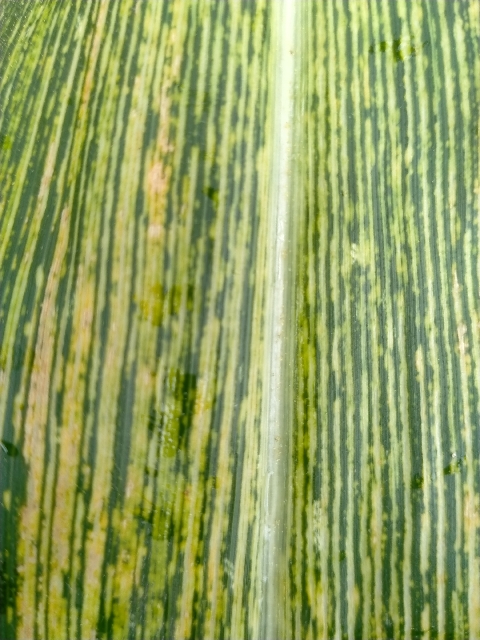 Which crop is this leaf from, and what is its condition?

maize, maize streak virus
